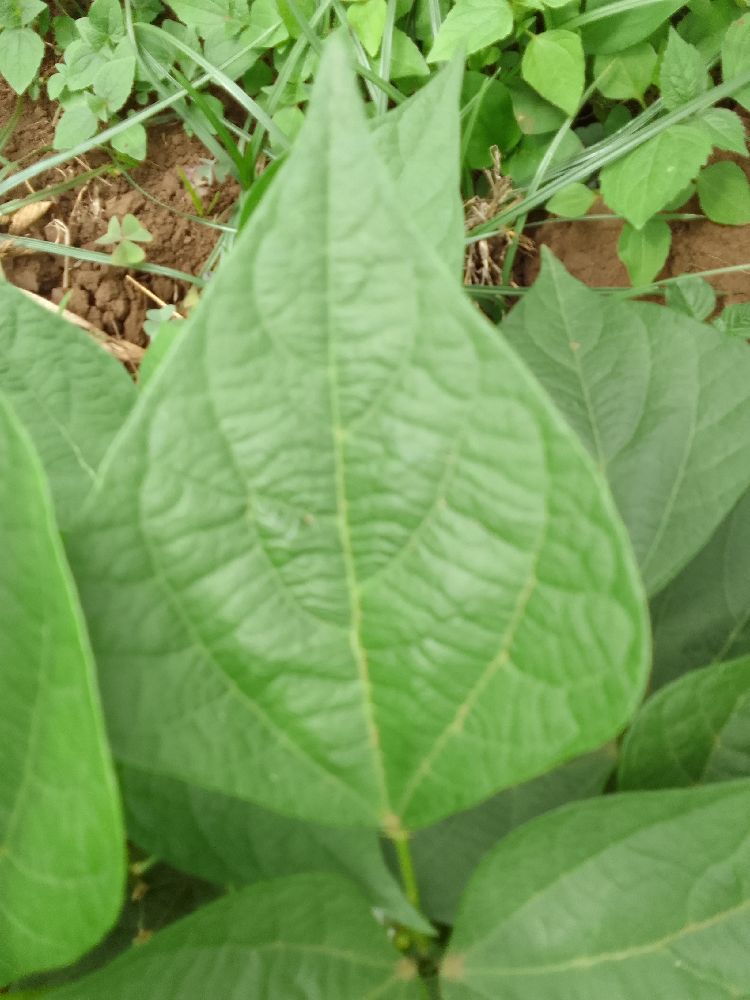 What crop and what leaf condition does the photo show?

common bean, healthy
